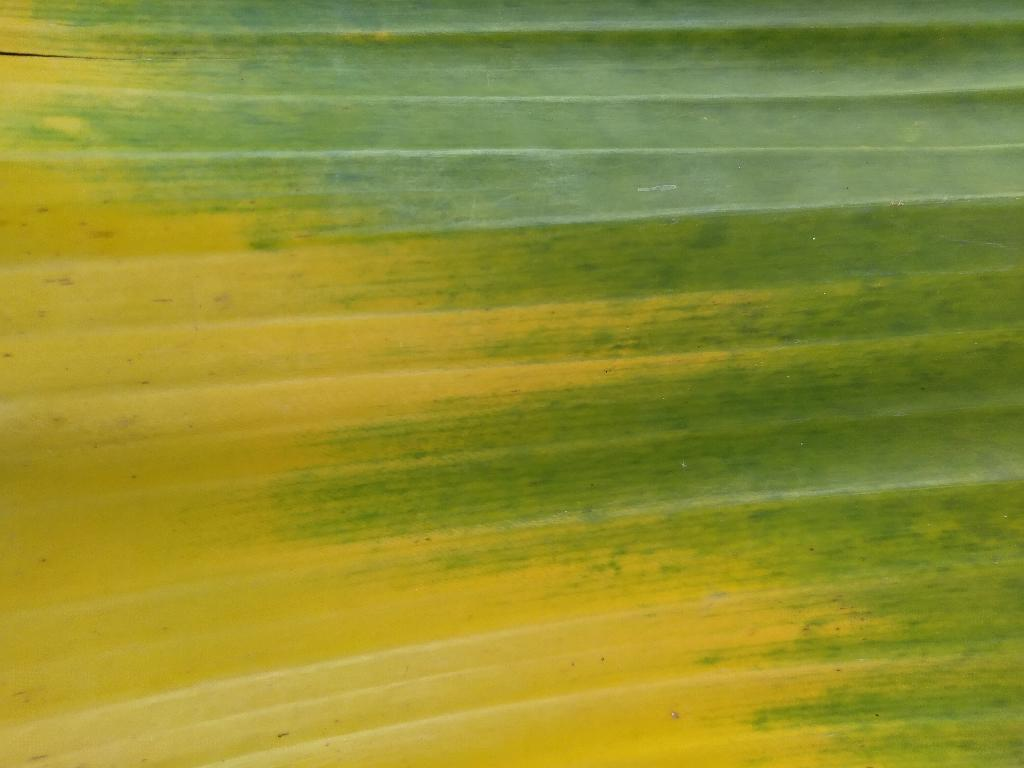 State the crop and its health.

banana, fusarium wilt race 1
